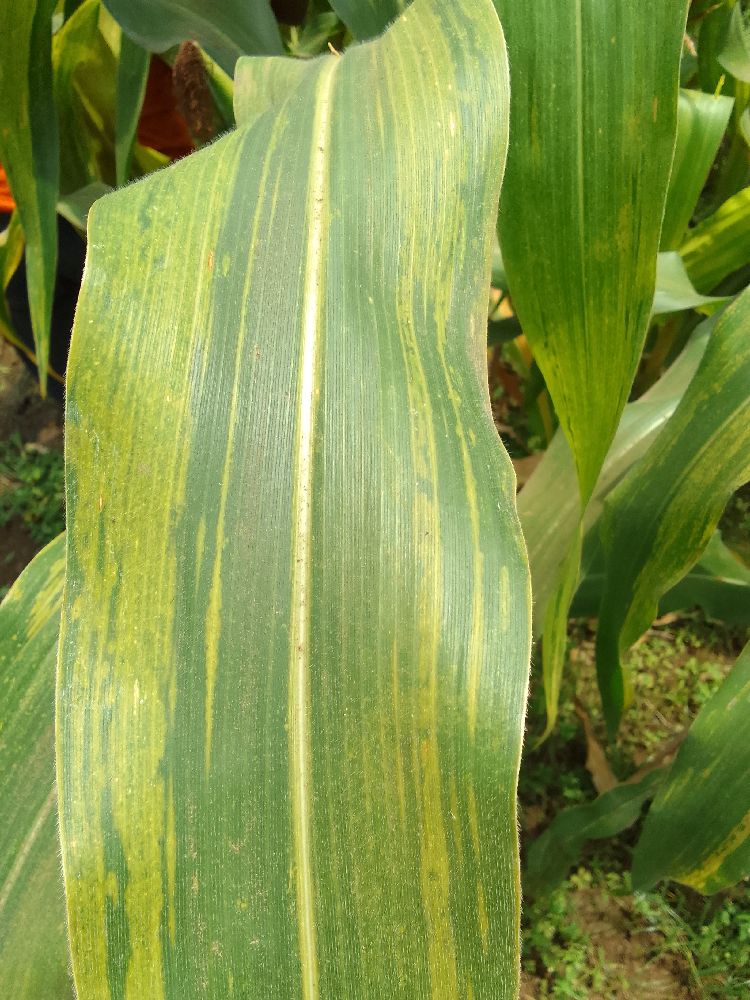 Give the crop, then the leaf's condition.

maize, maize lethal necrosis
